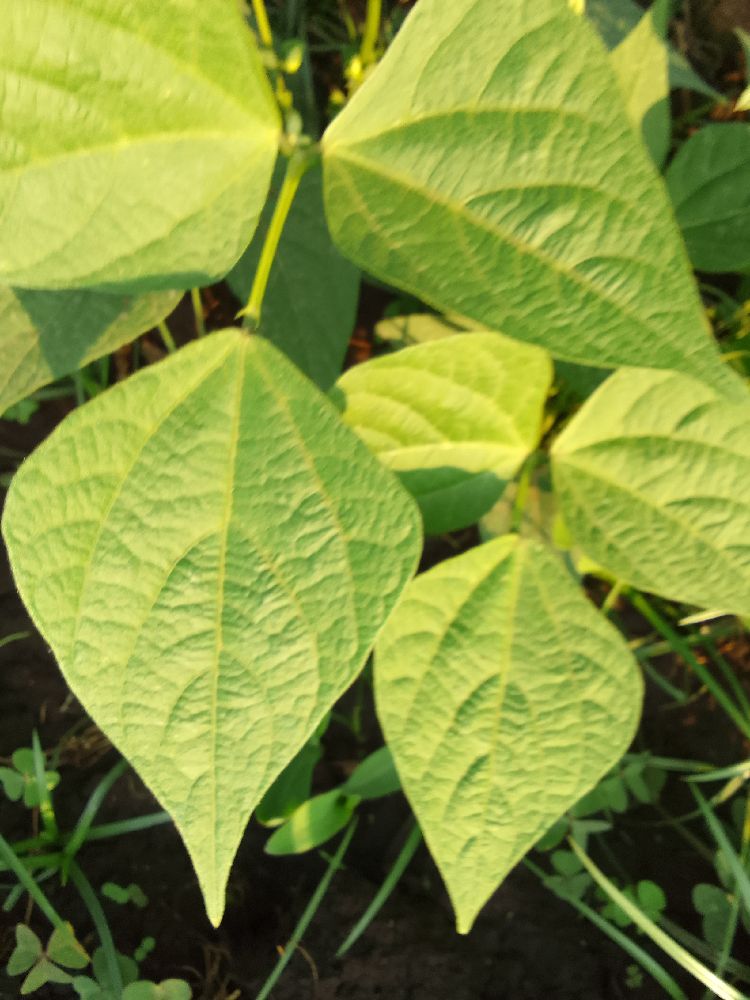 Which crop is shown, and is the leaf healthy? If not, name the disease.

common bean, healthy
